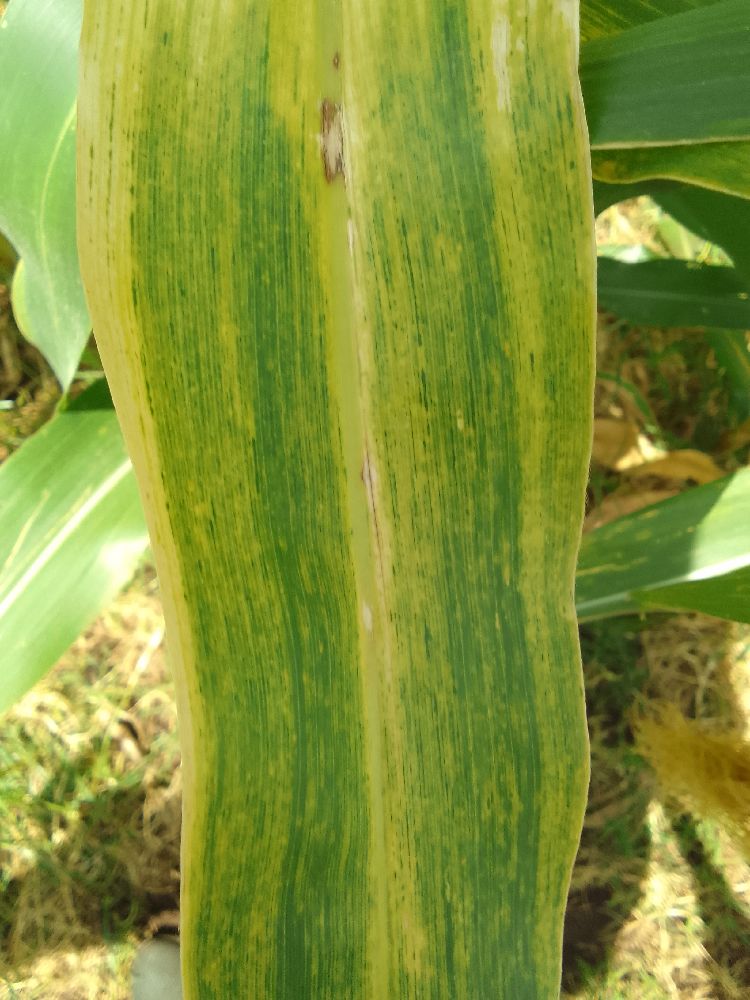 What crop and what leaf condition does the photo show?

maize, maize lethal necrosis
